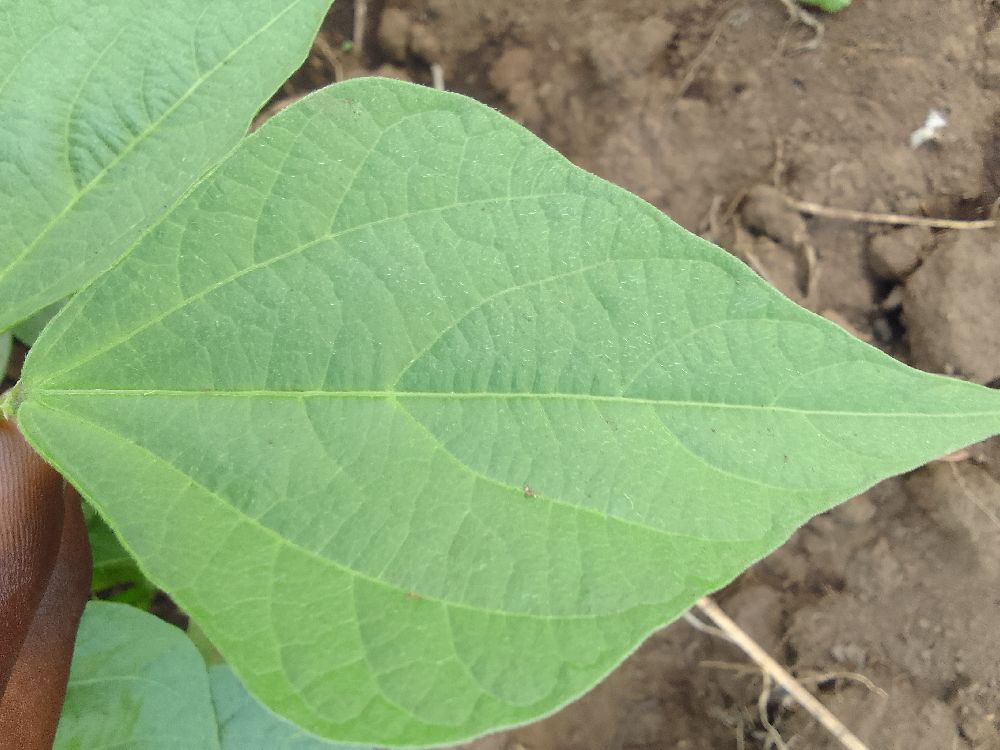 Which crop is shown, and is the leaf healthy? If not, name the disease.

common bean, healthy
